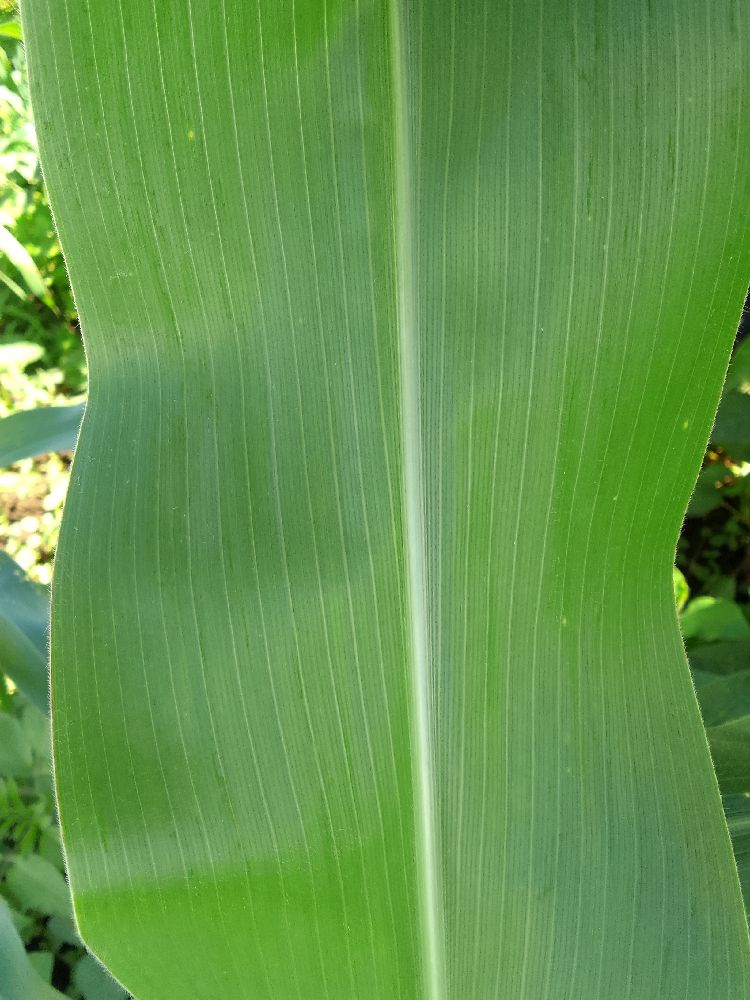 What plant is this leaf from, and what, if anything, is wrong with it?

maize, healthy
